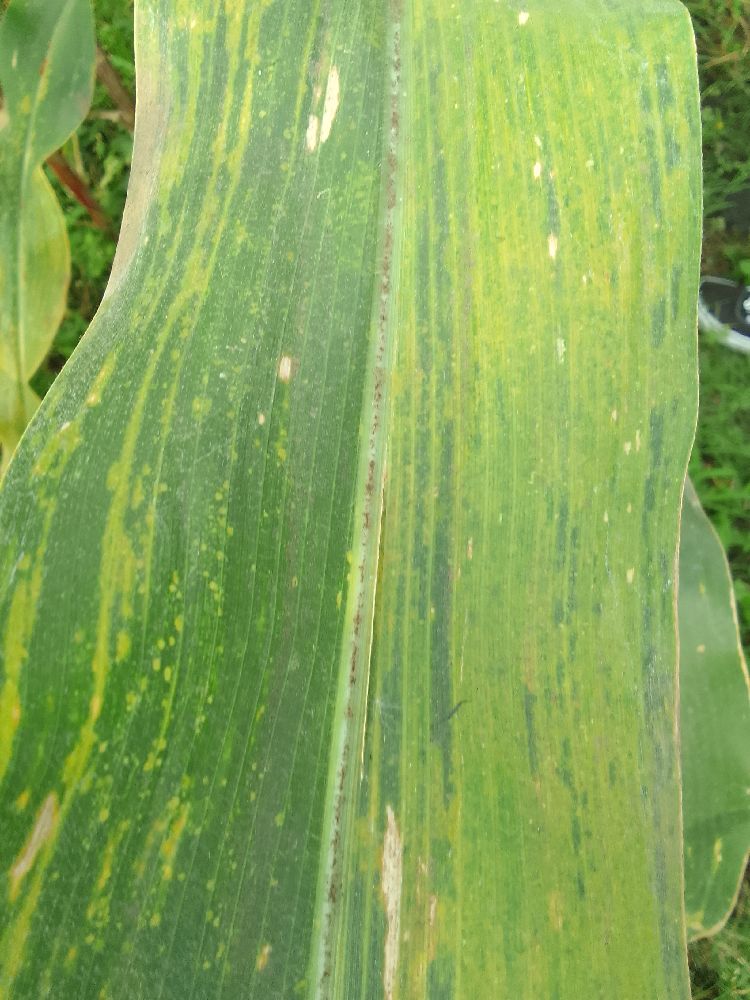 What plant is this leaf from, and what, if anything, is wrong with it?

maize, maize lethal necrosis
